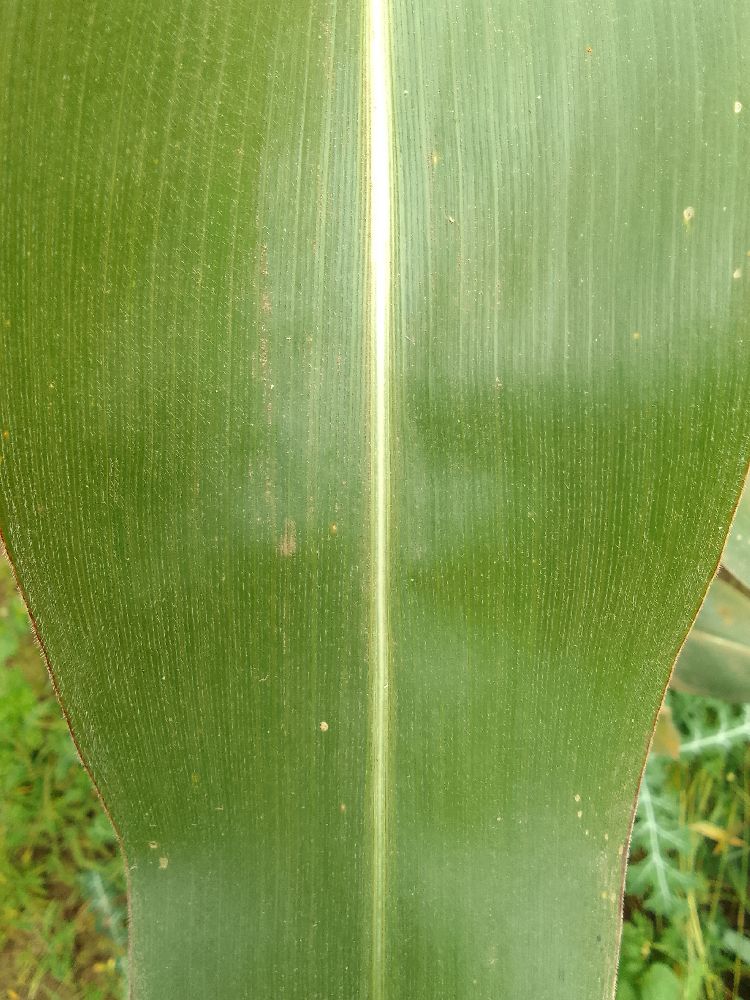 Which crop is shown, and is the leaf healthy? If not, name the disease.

maize, healthy
